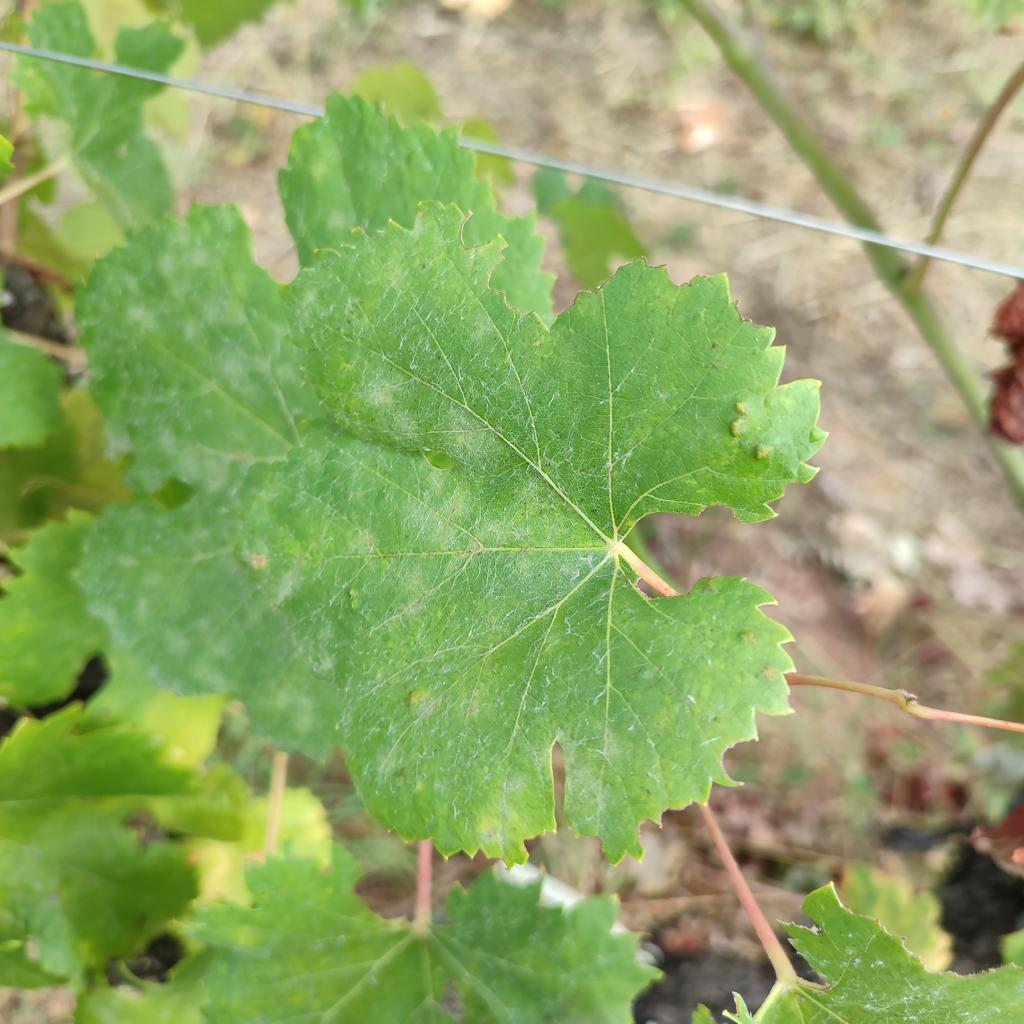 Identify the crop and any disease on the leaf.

grapevine, powdery mildew
